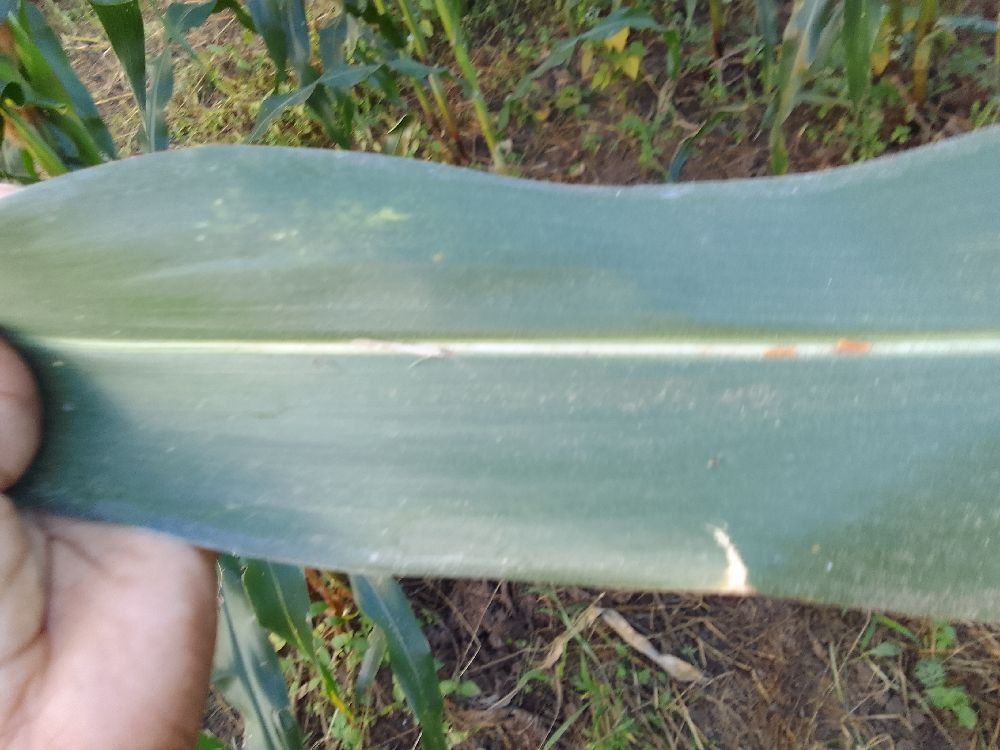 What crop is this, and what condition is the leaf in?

maize, healthy
